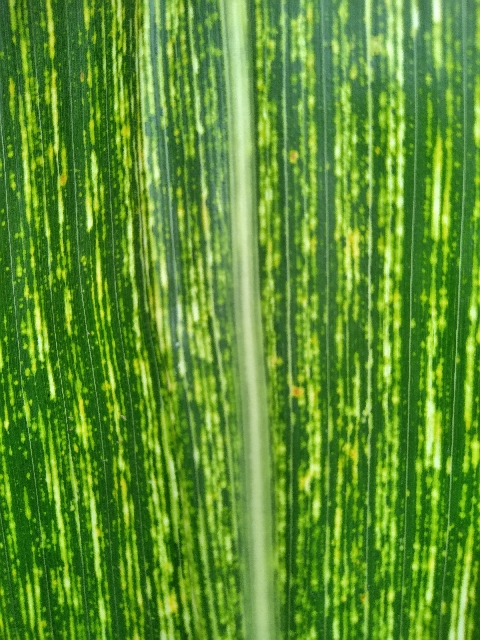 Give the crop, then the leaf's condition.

maize, maize streak virus
